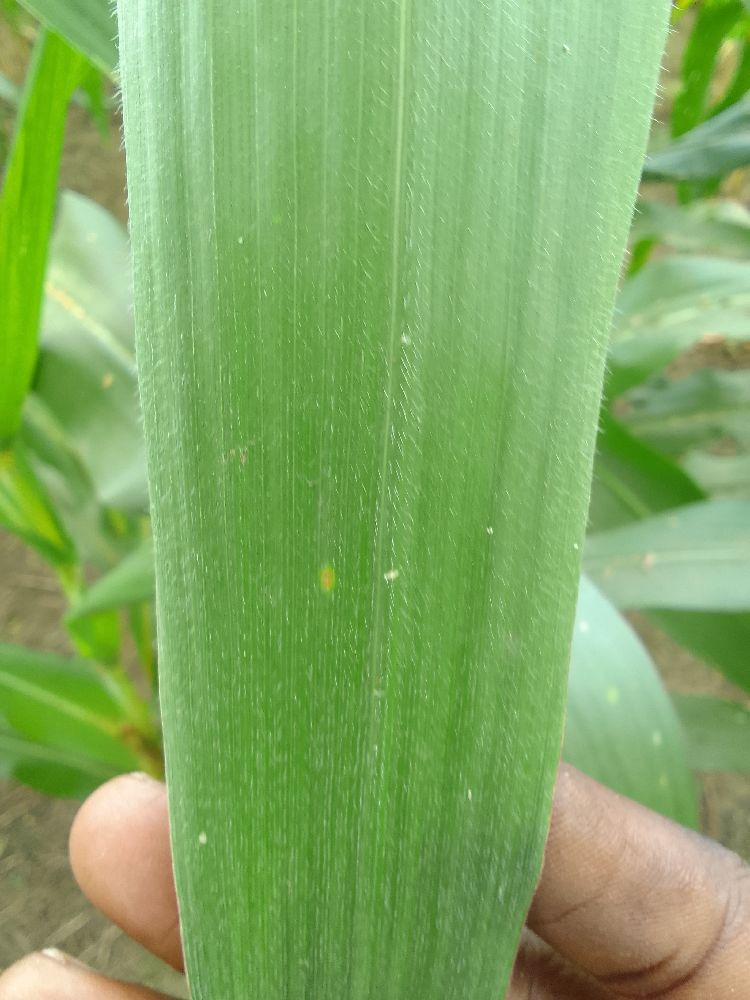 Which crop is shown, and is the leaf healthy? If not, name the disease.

maize, healthy
